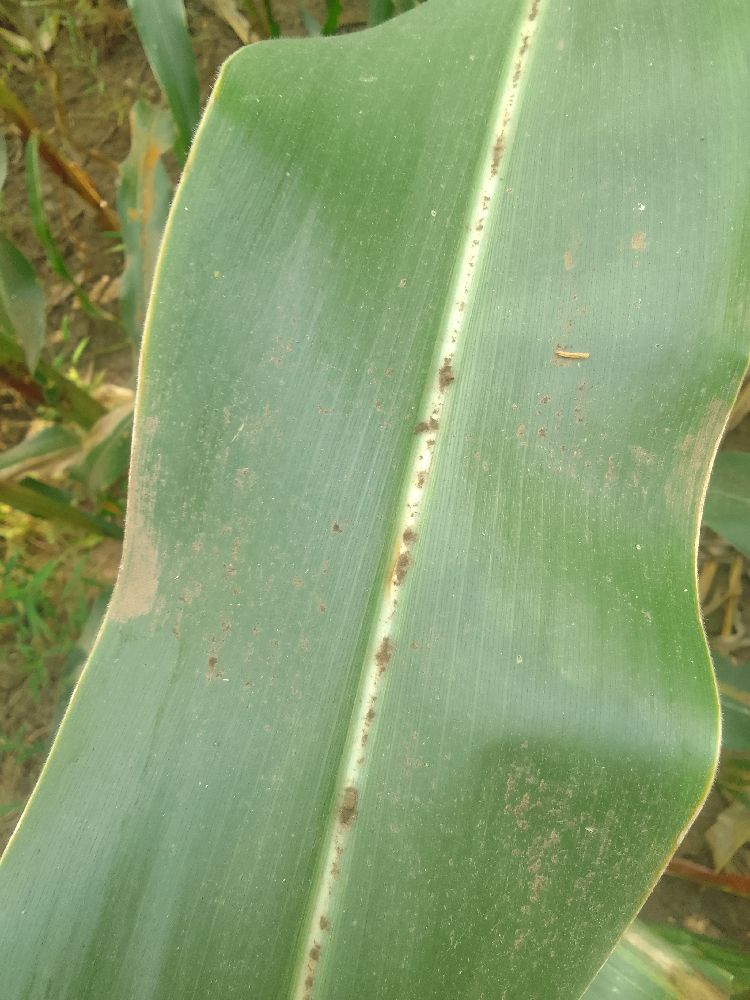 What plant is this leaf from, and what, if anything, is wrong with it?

maize, healthy
